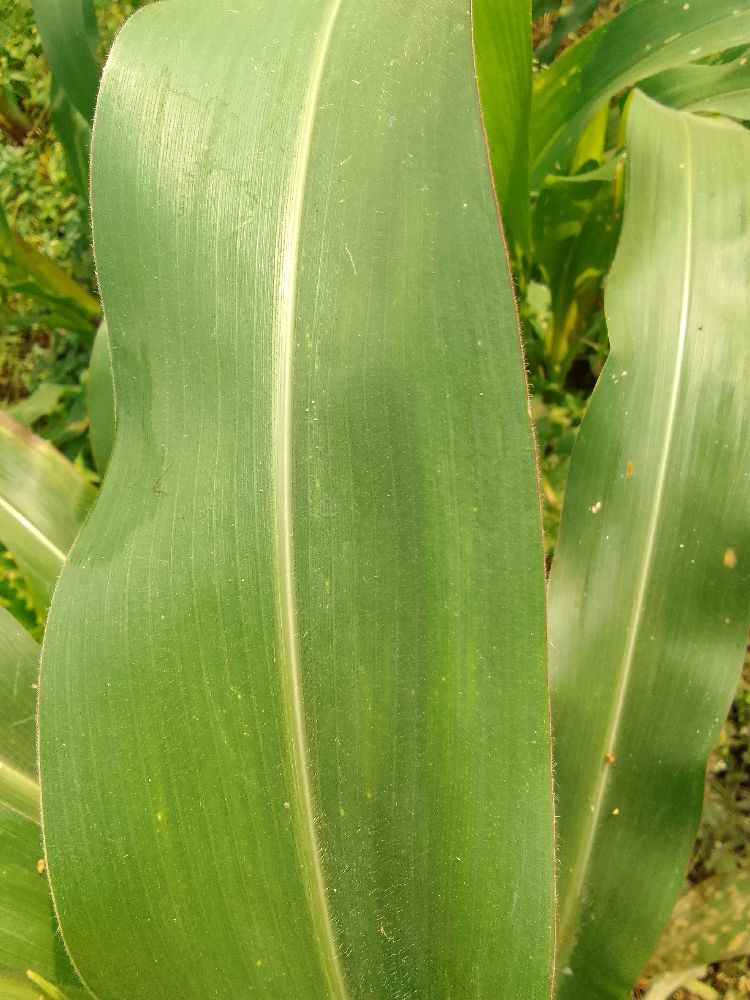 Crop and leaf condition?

maize, healthy
